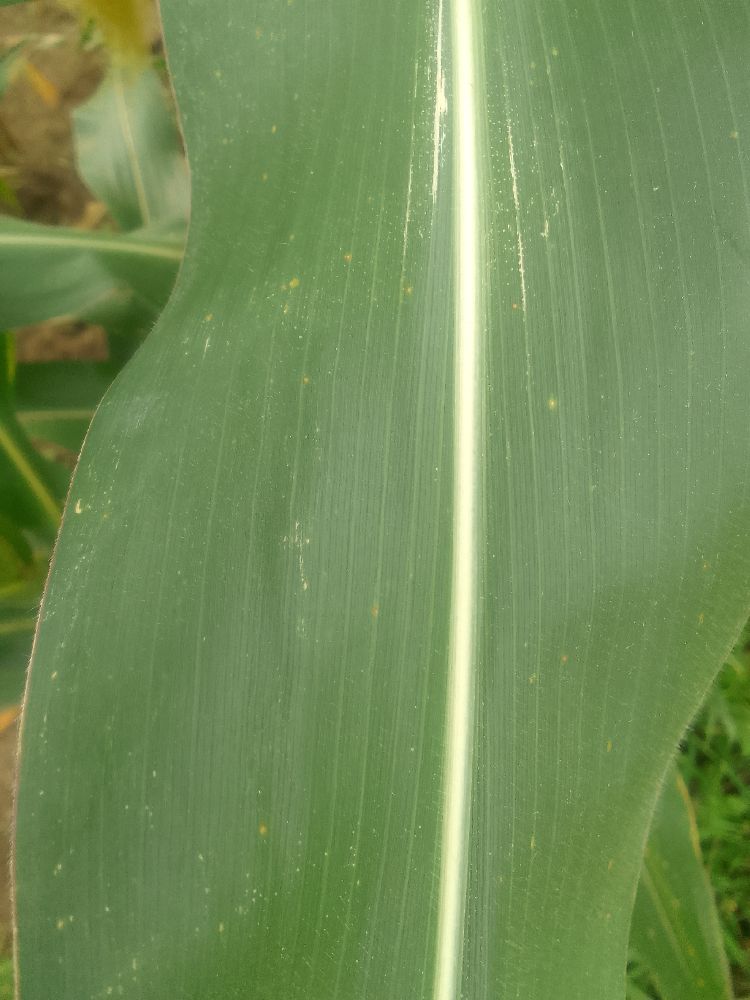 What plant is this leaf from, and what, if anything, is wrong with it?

maize, healthy
